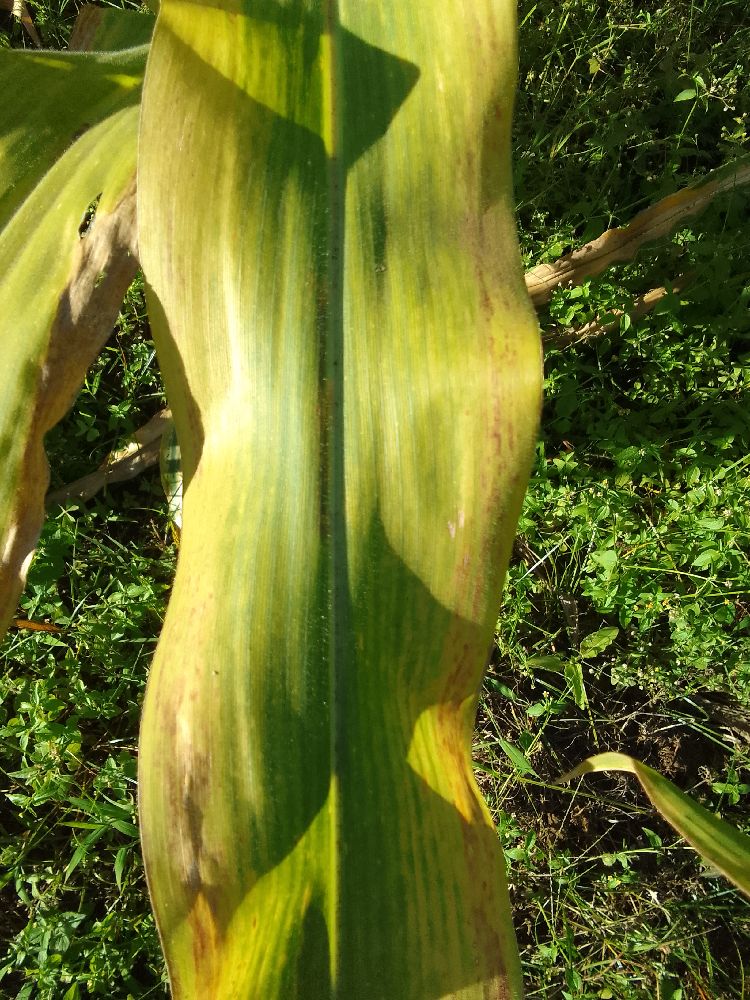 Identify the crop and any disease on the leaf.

maize, maize lethal necrosis
